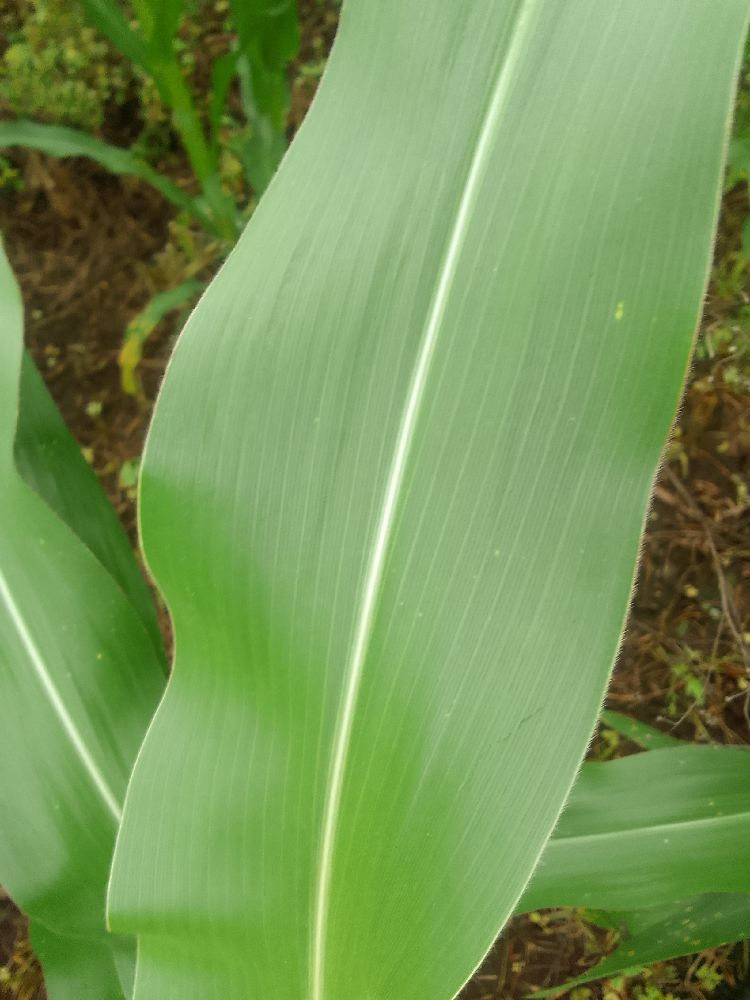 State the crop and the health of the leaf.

maize, healthy
